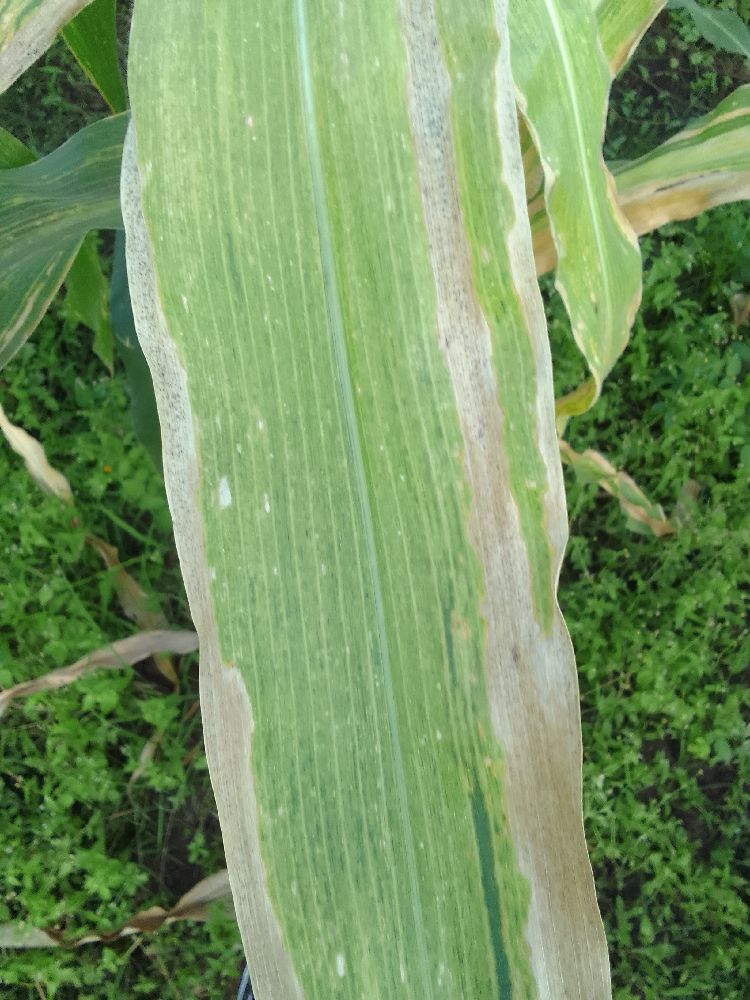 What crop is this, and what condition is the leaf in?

maize, maize lethal necrosis
